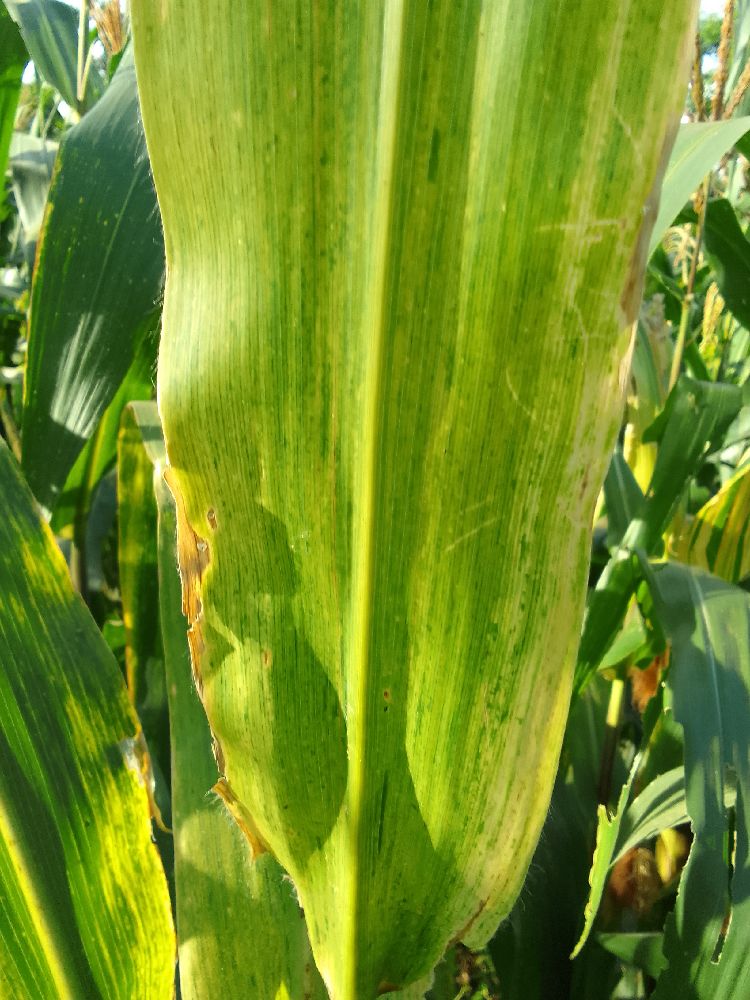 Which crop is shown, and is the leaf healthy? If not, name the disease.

maize, maize lethal necrosis
